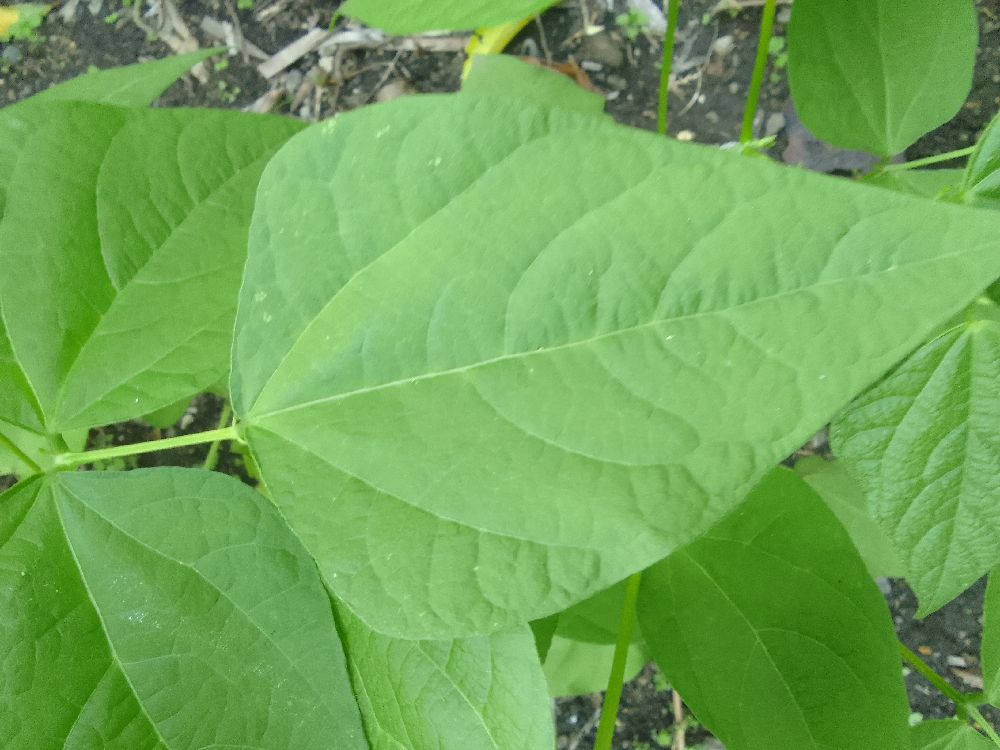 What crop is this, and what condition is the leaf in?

common bean, healthy
